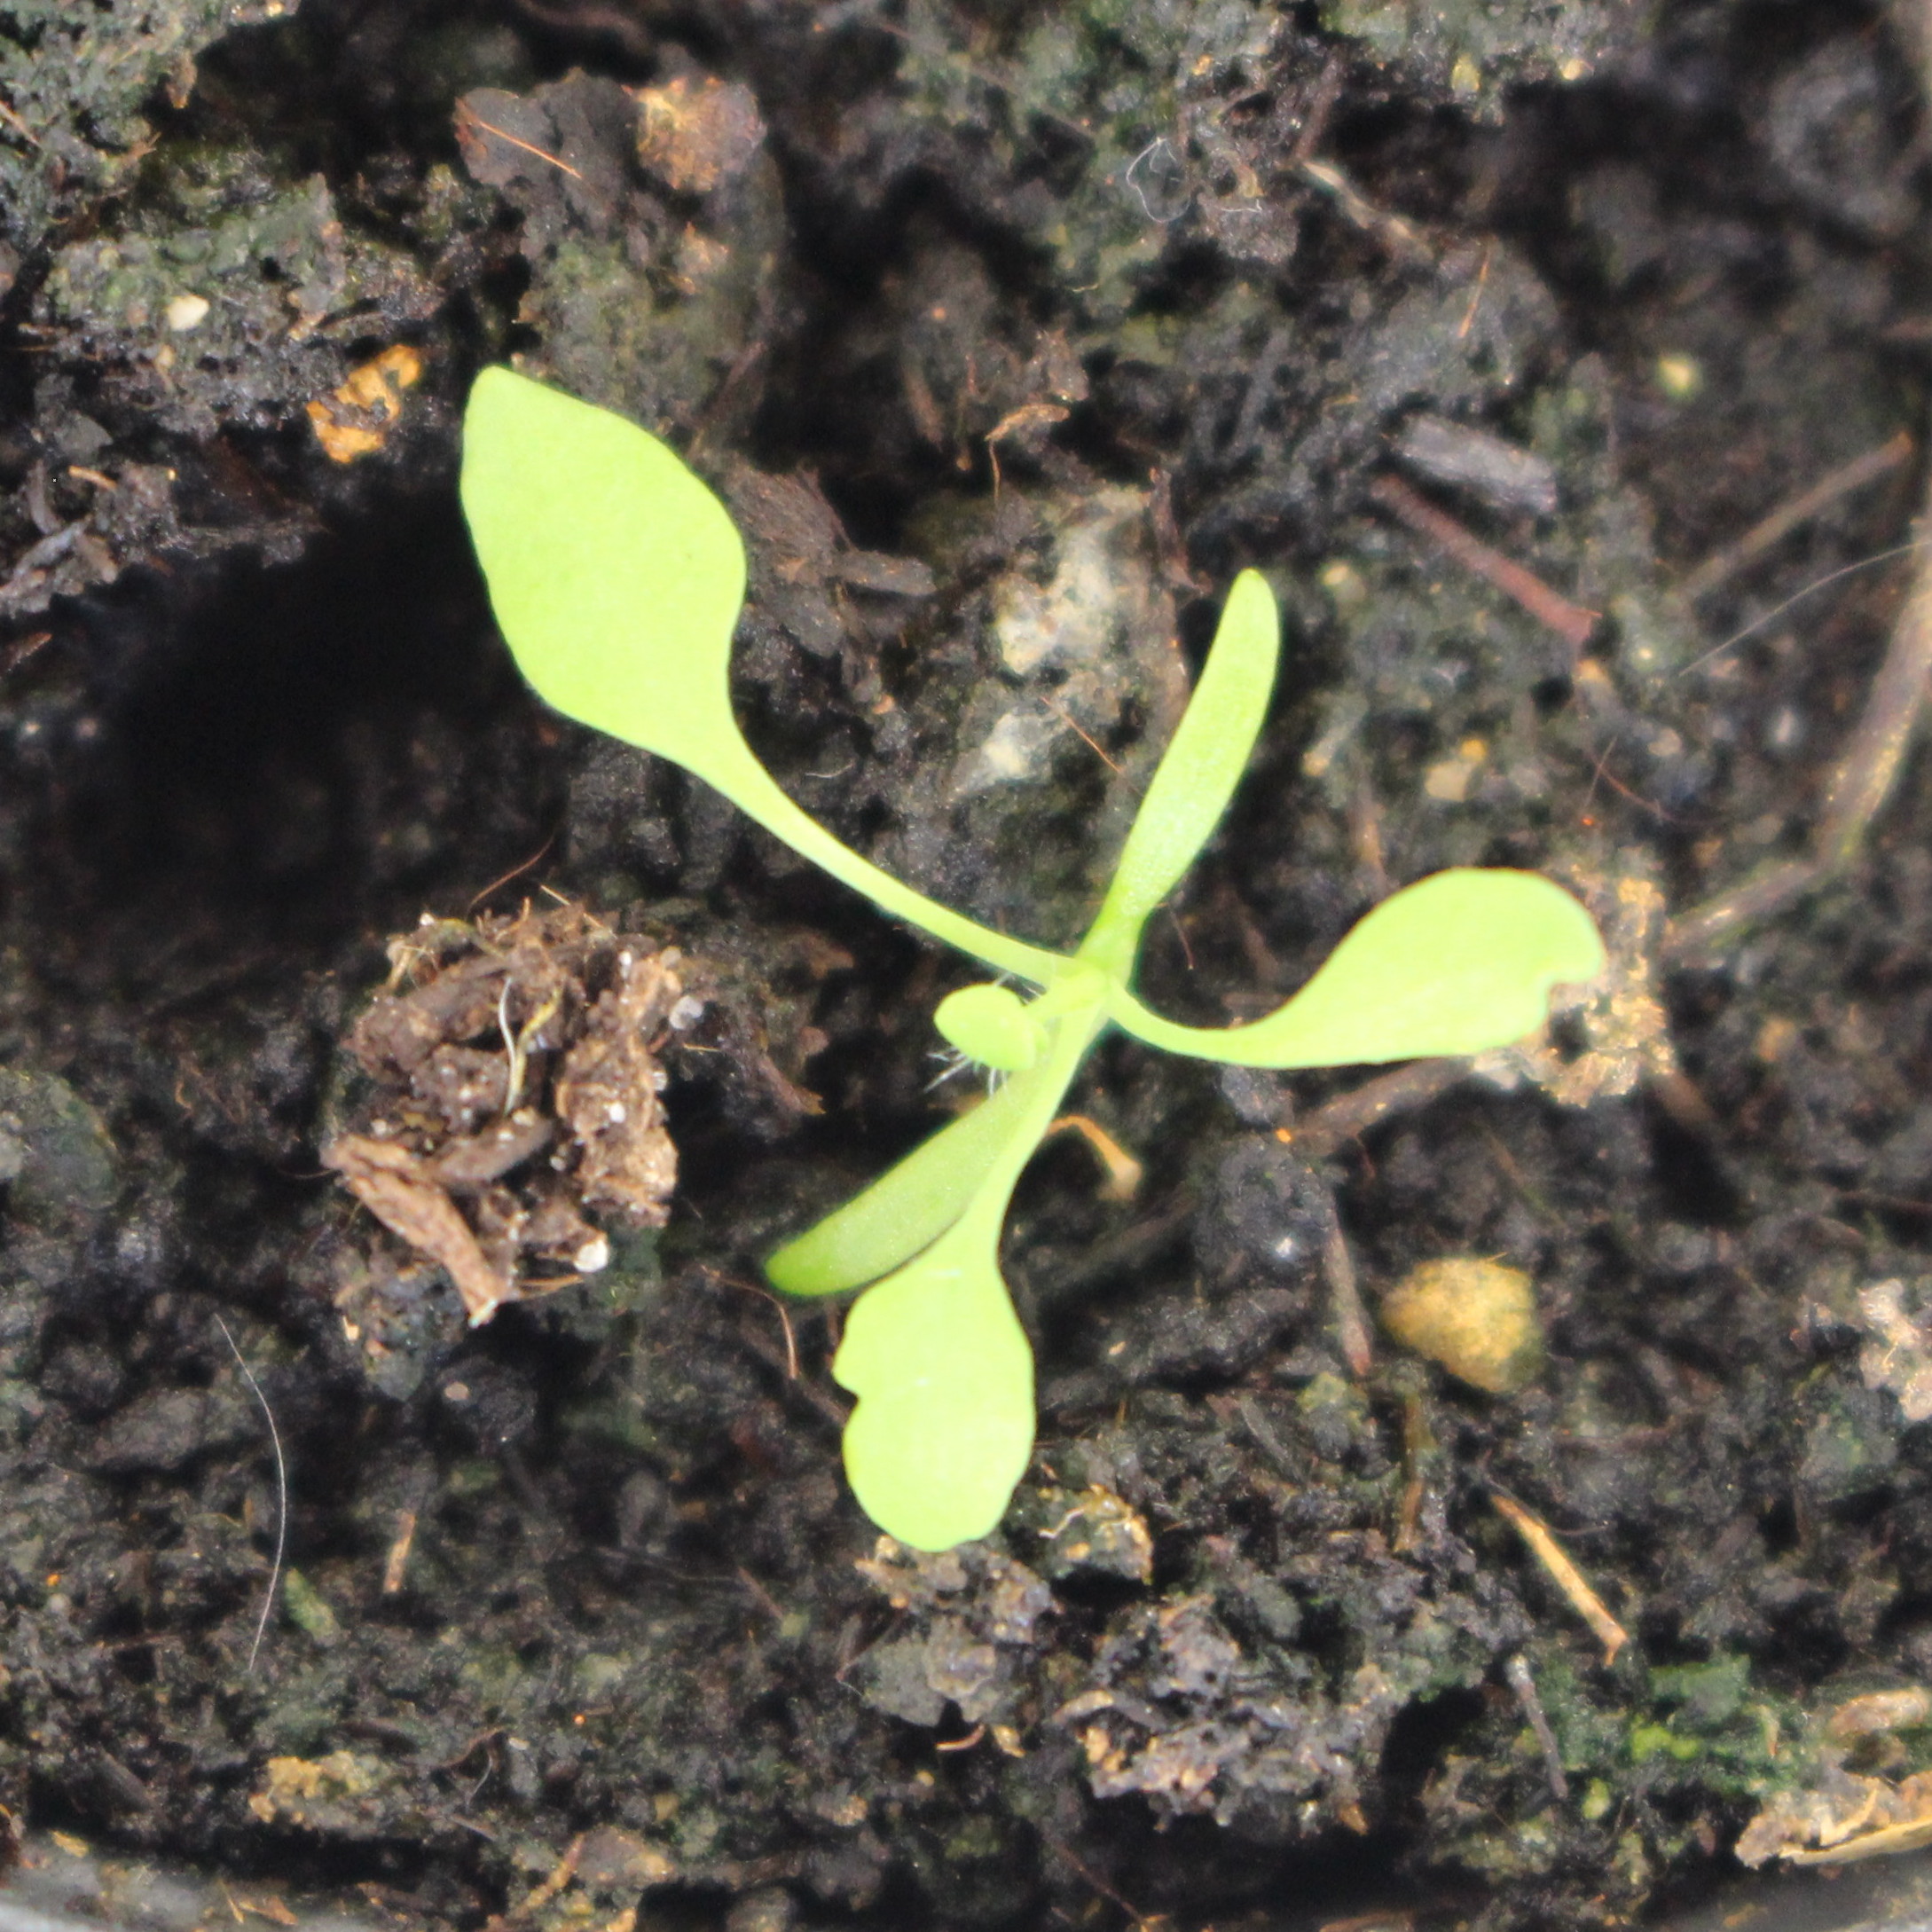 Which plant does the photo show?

Papaver rhoeas
